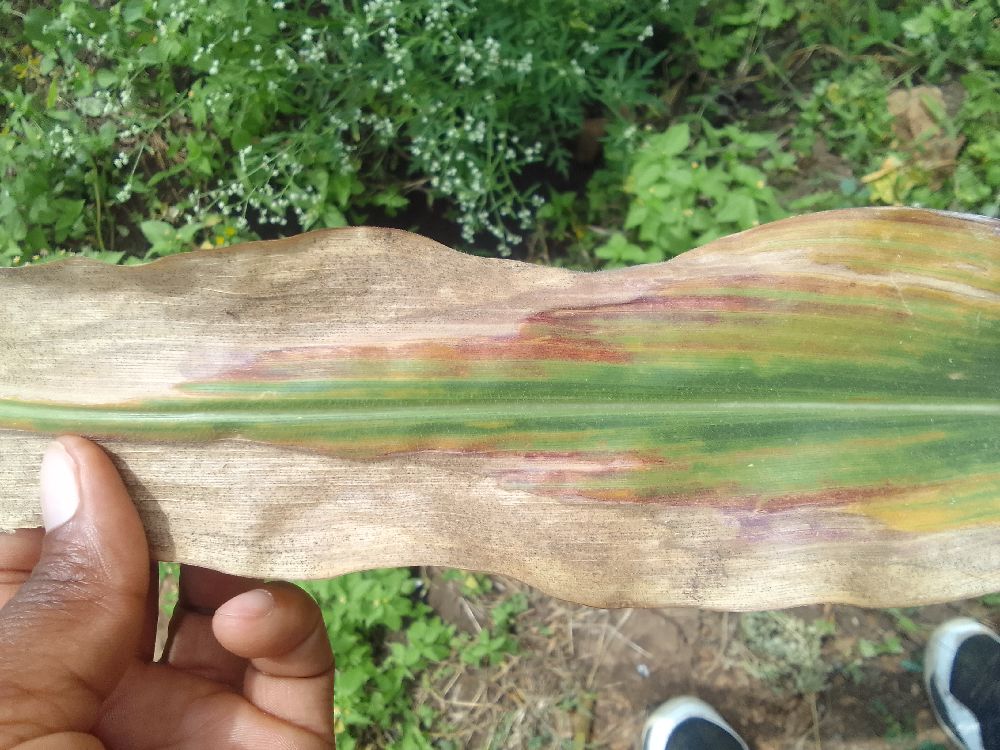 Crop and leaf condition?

maize, maize lethal necrosis
